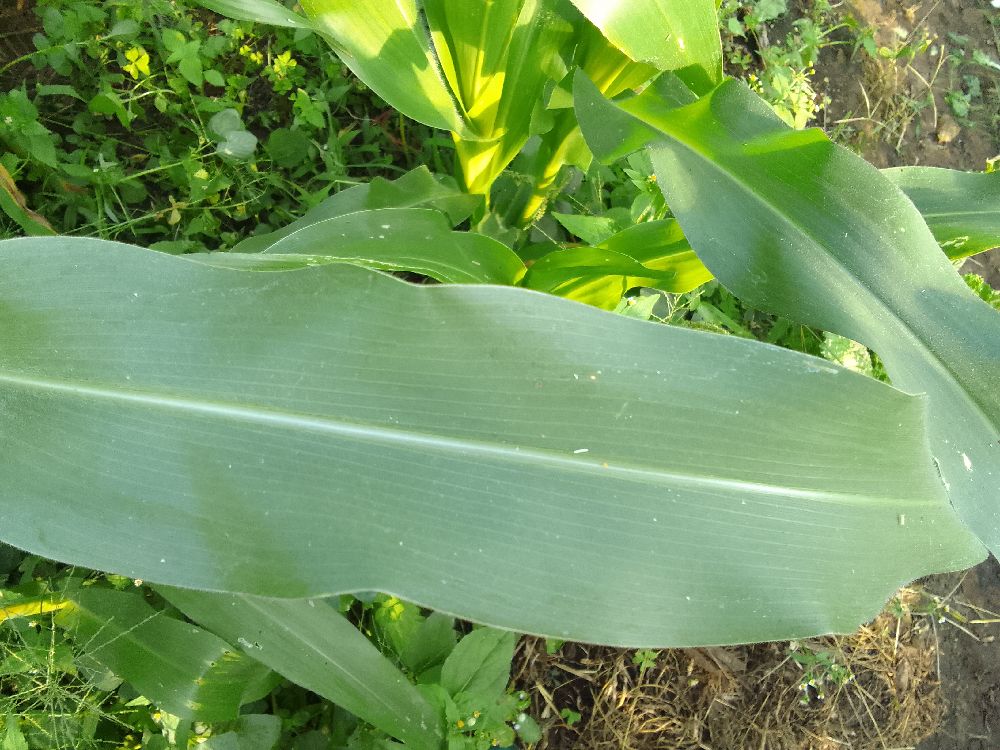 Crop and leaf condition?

maize, healthy
